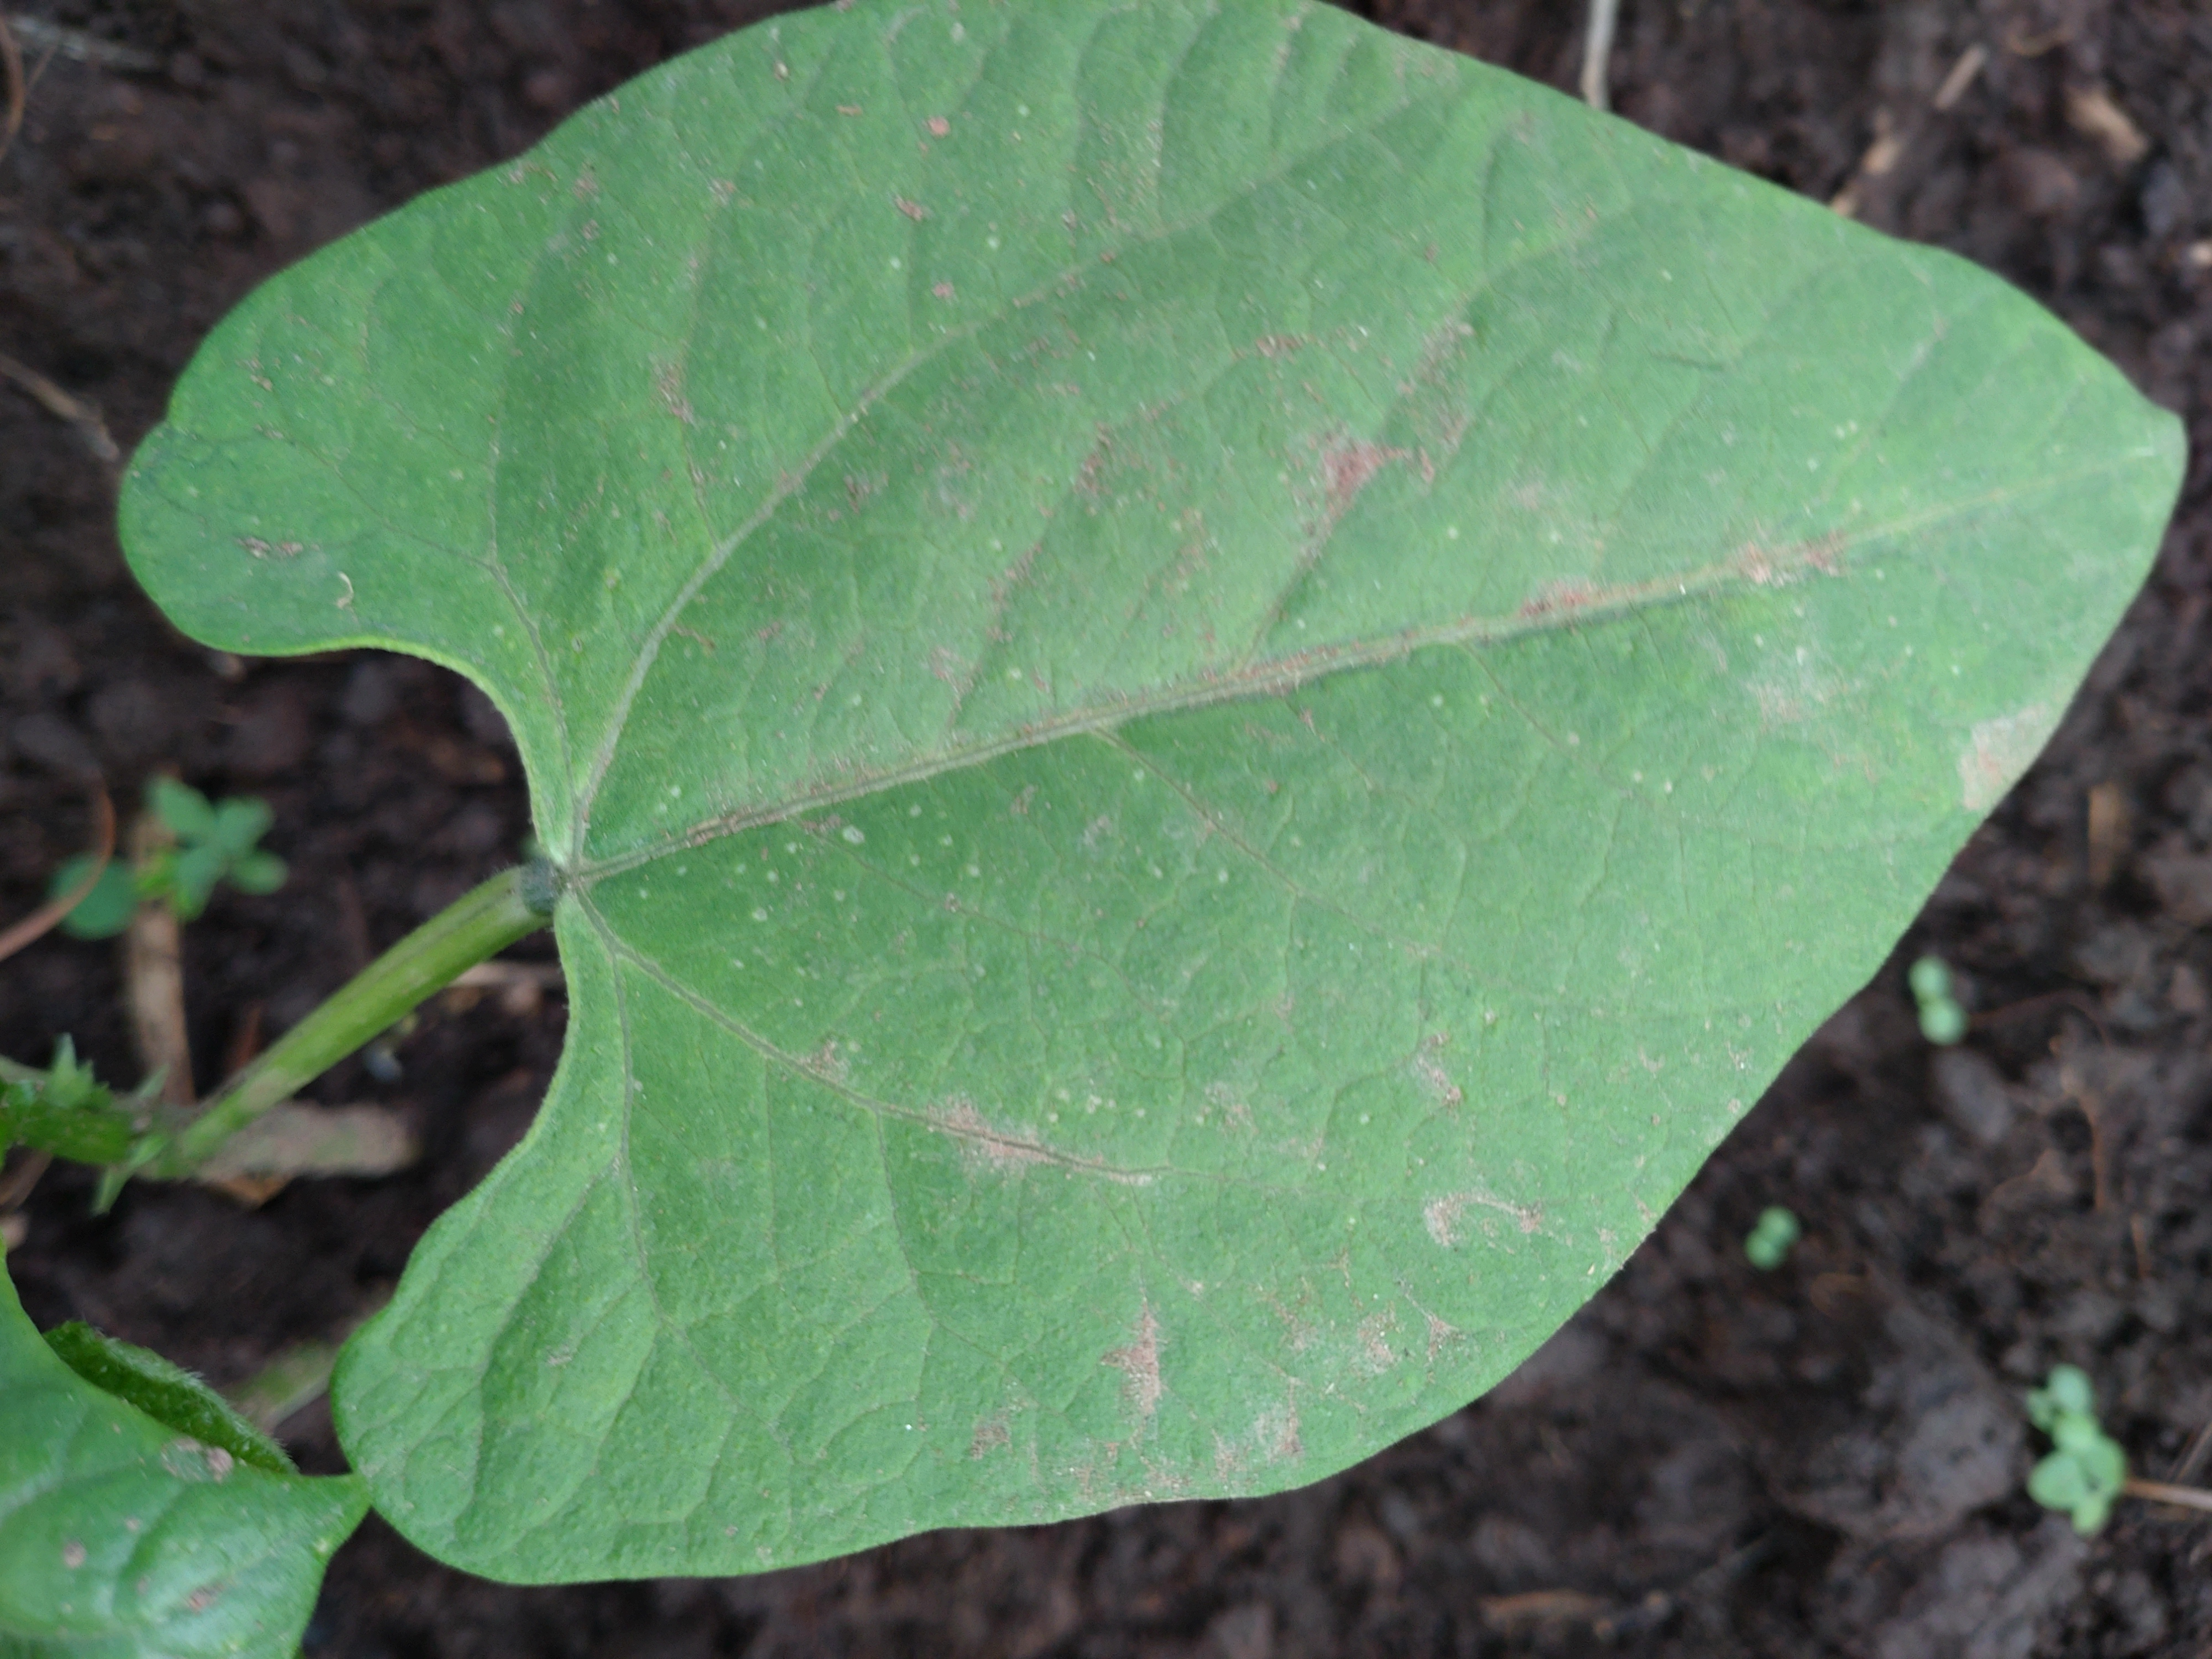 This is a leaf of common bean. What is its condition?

healthy
